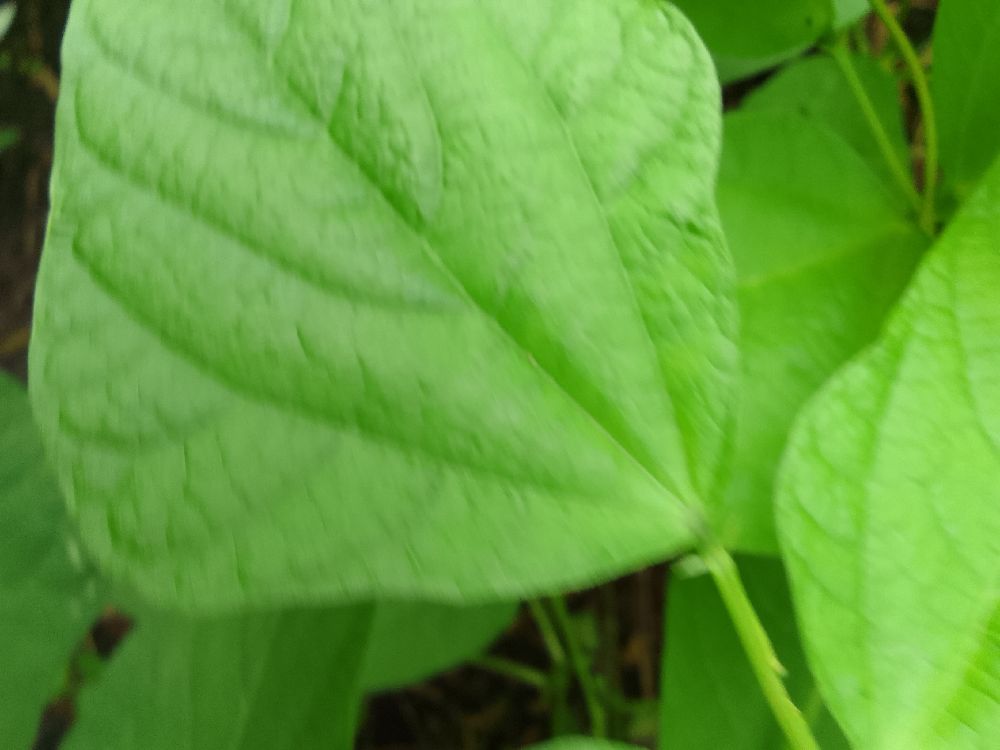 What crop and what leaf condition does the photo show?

common bean, healthy
